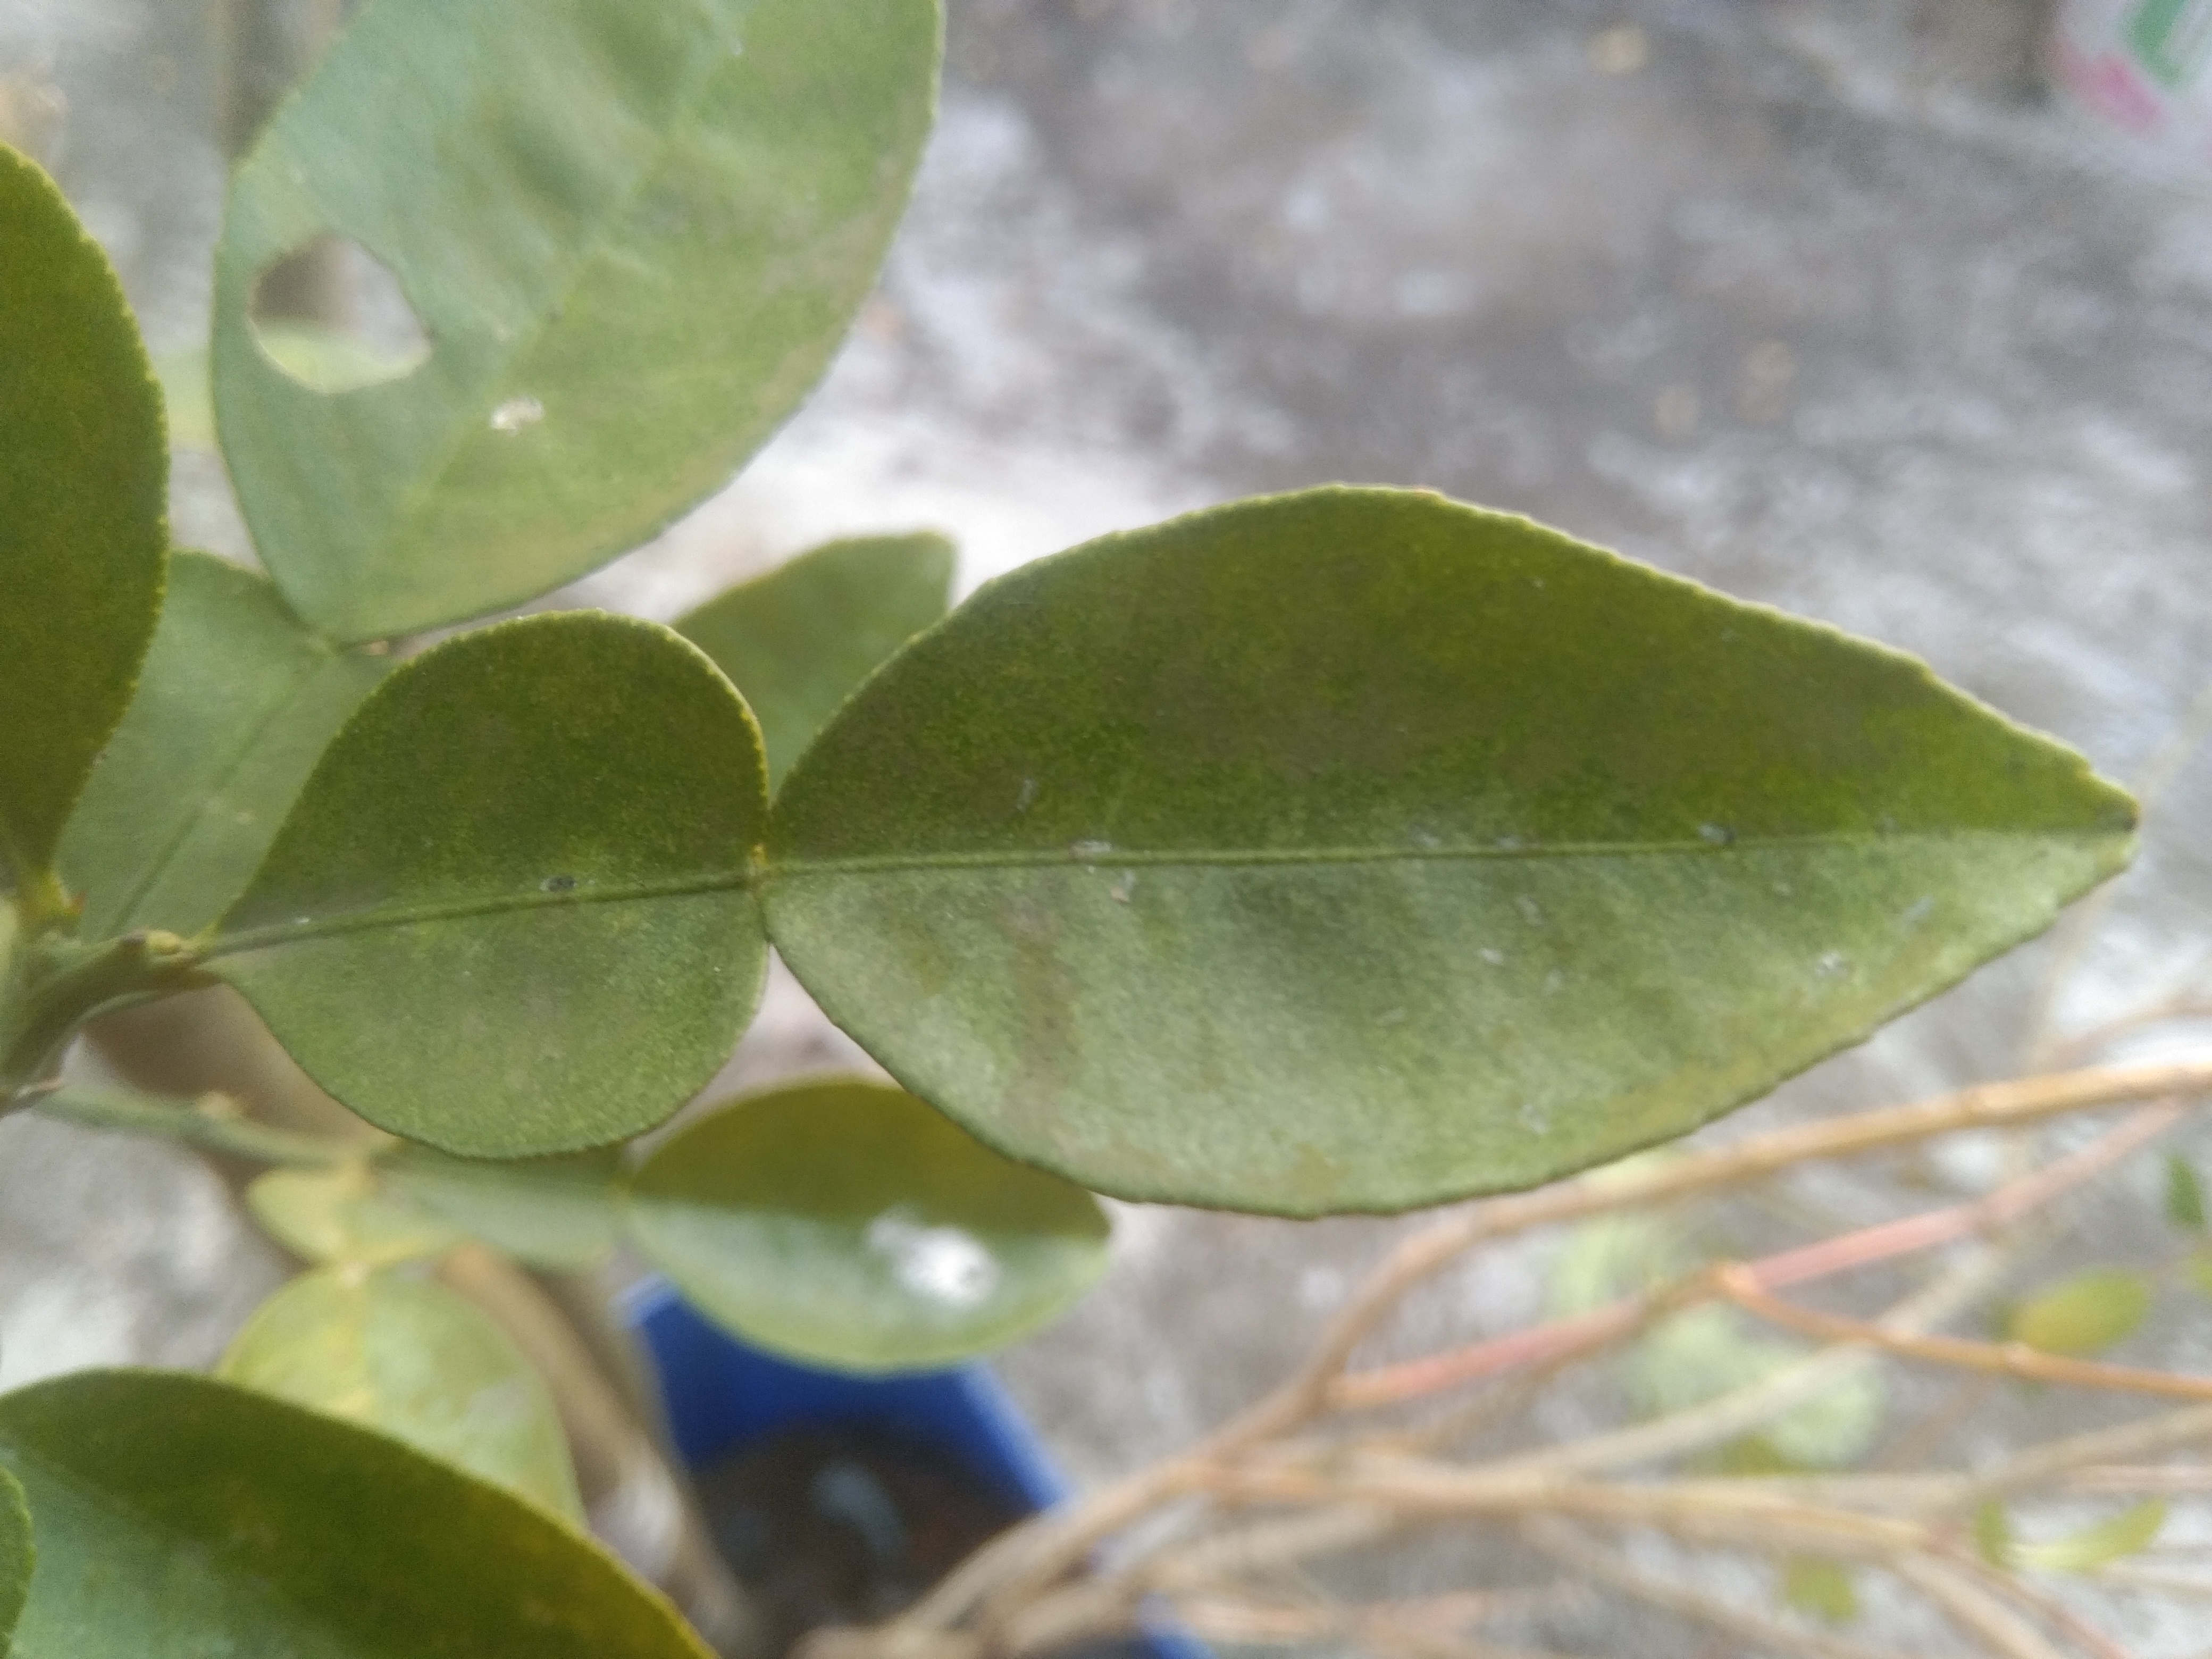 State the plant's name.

lemon
